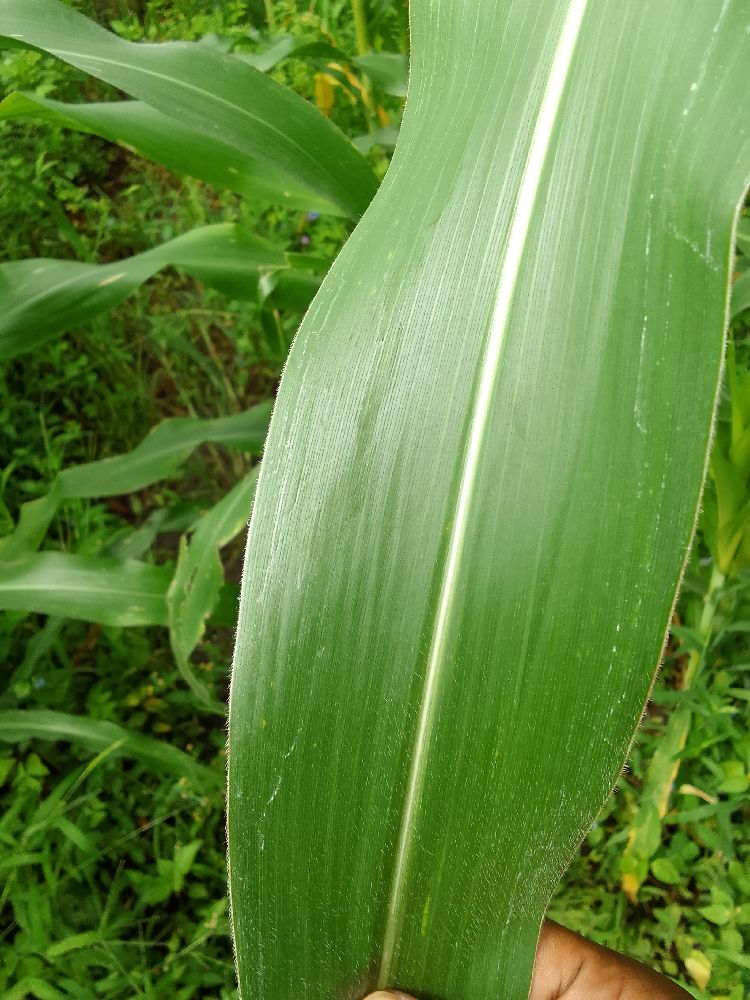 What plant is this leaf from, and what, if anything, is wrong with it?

maize, healthy
